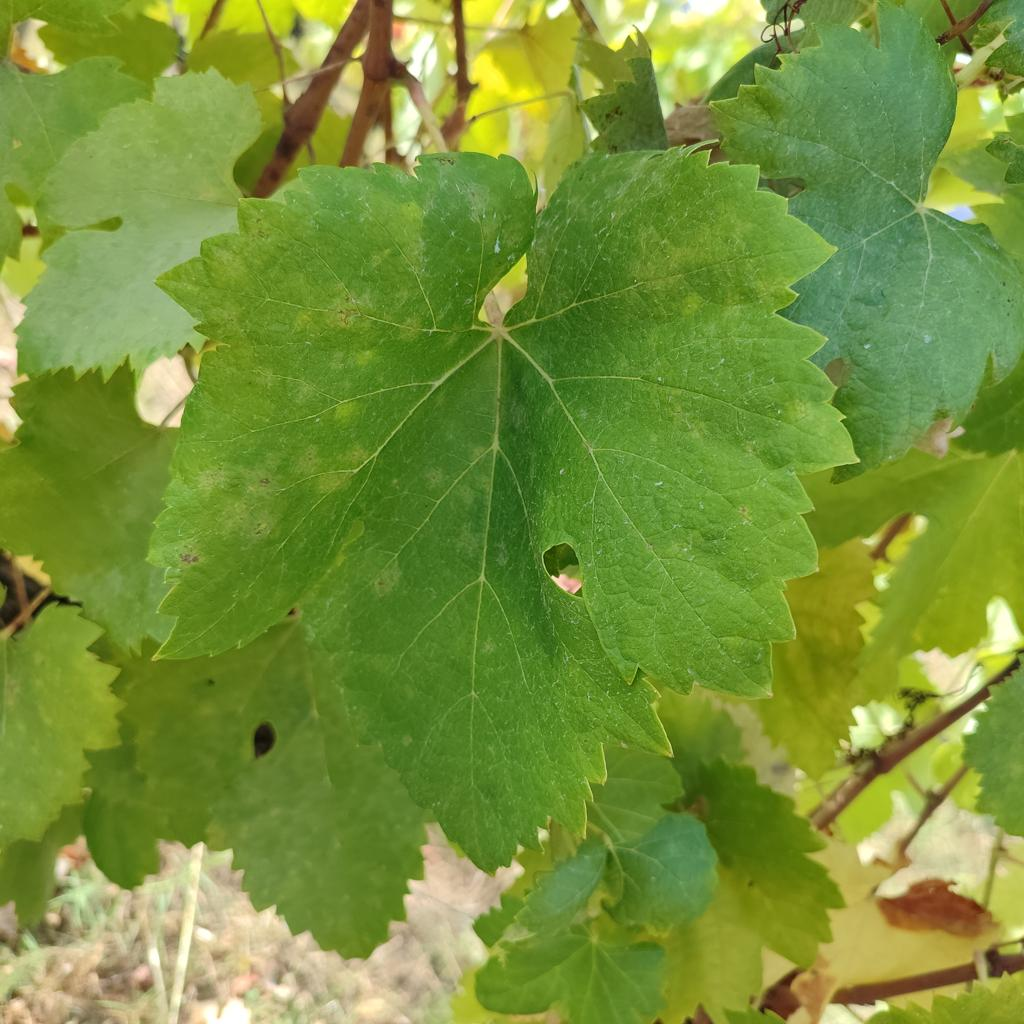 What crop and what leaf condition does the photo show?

grapevine, powdery mildew
